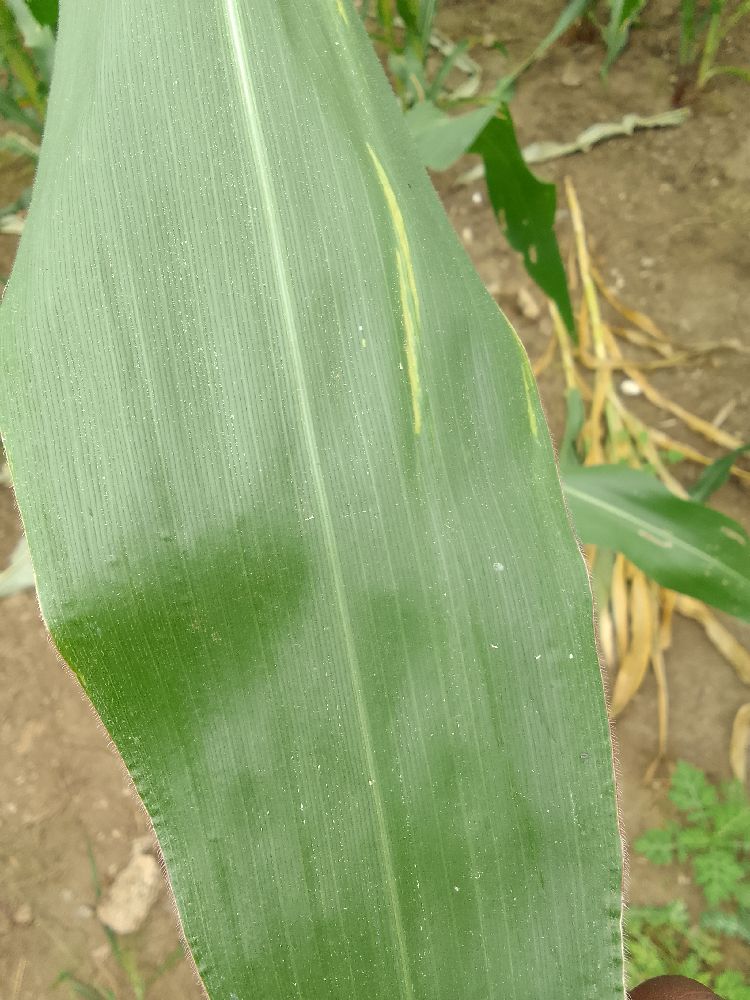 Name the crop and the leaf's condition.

maize, healthy
